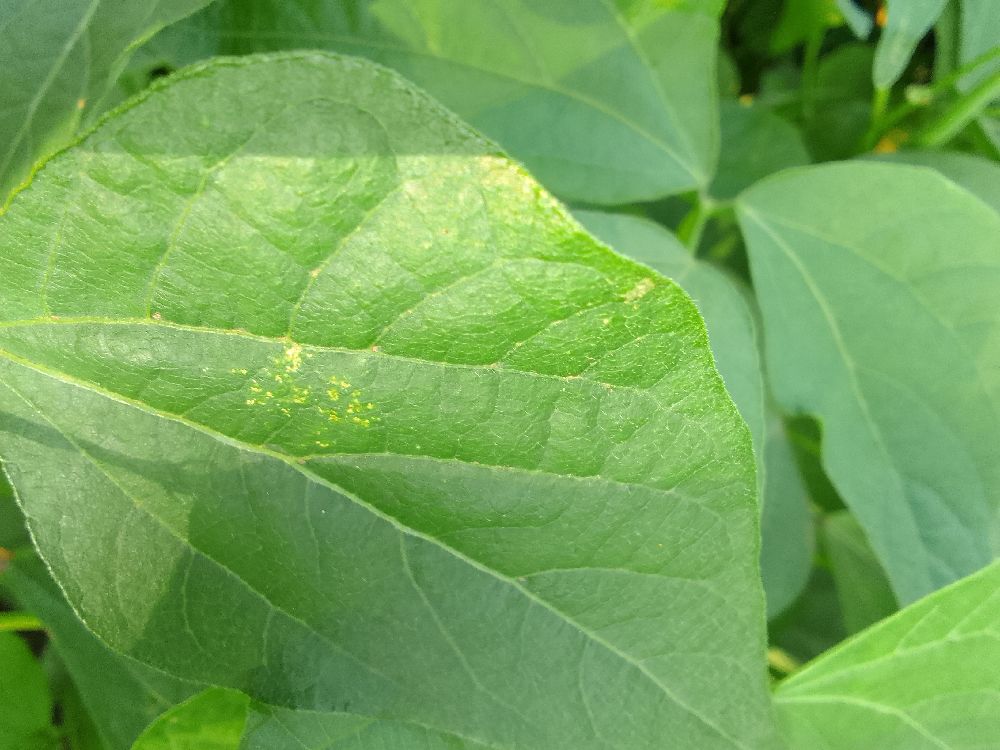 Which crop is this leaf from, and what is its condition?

common bean, healthy
